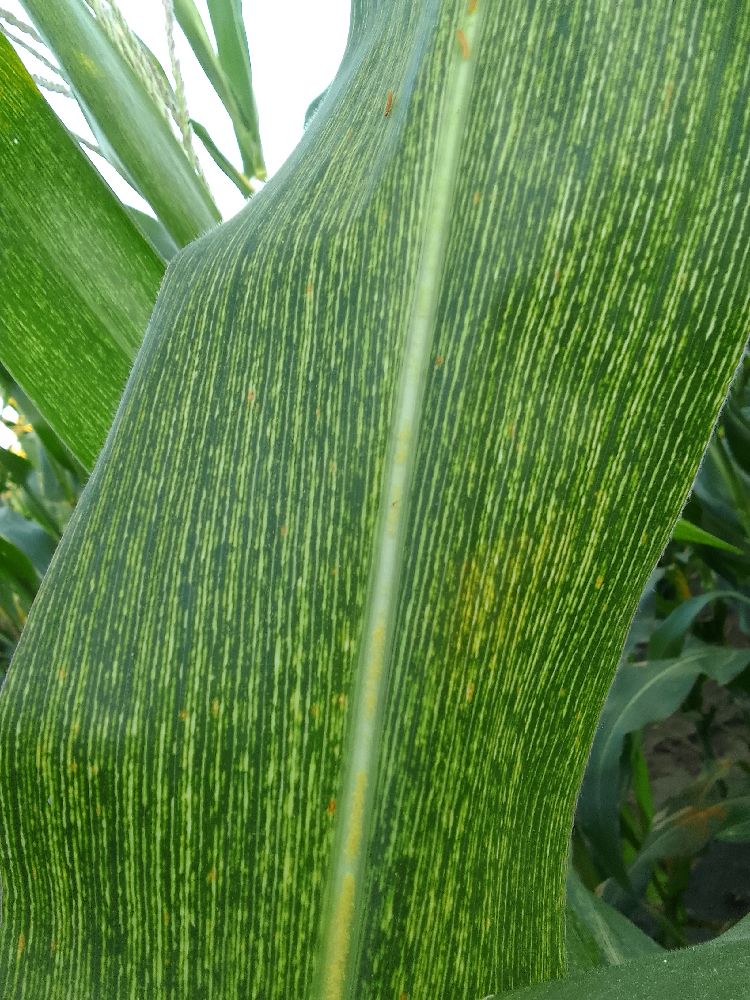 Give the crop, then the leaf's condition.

maize, maize streak virus
